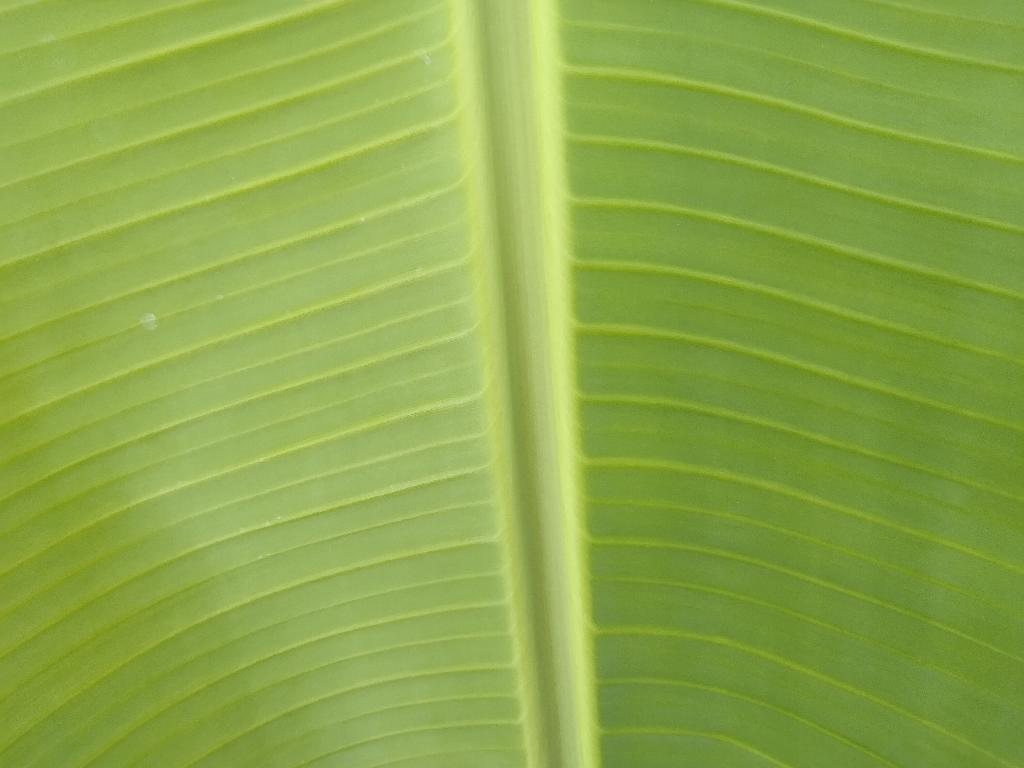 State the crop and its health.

banana, healthy
